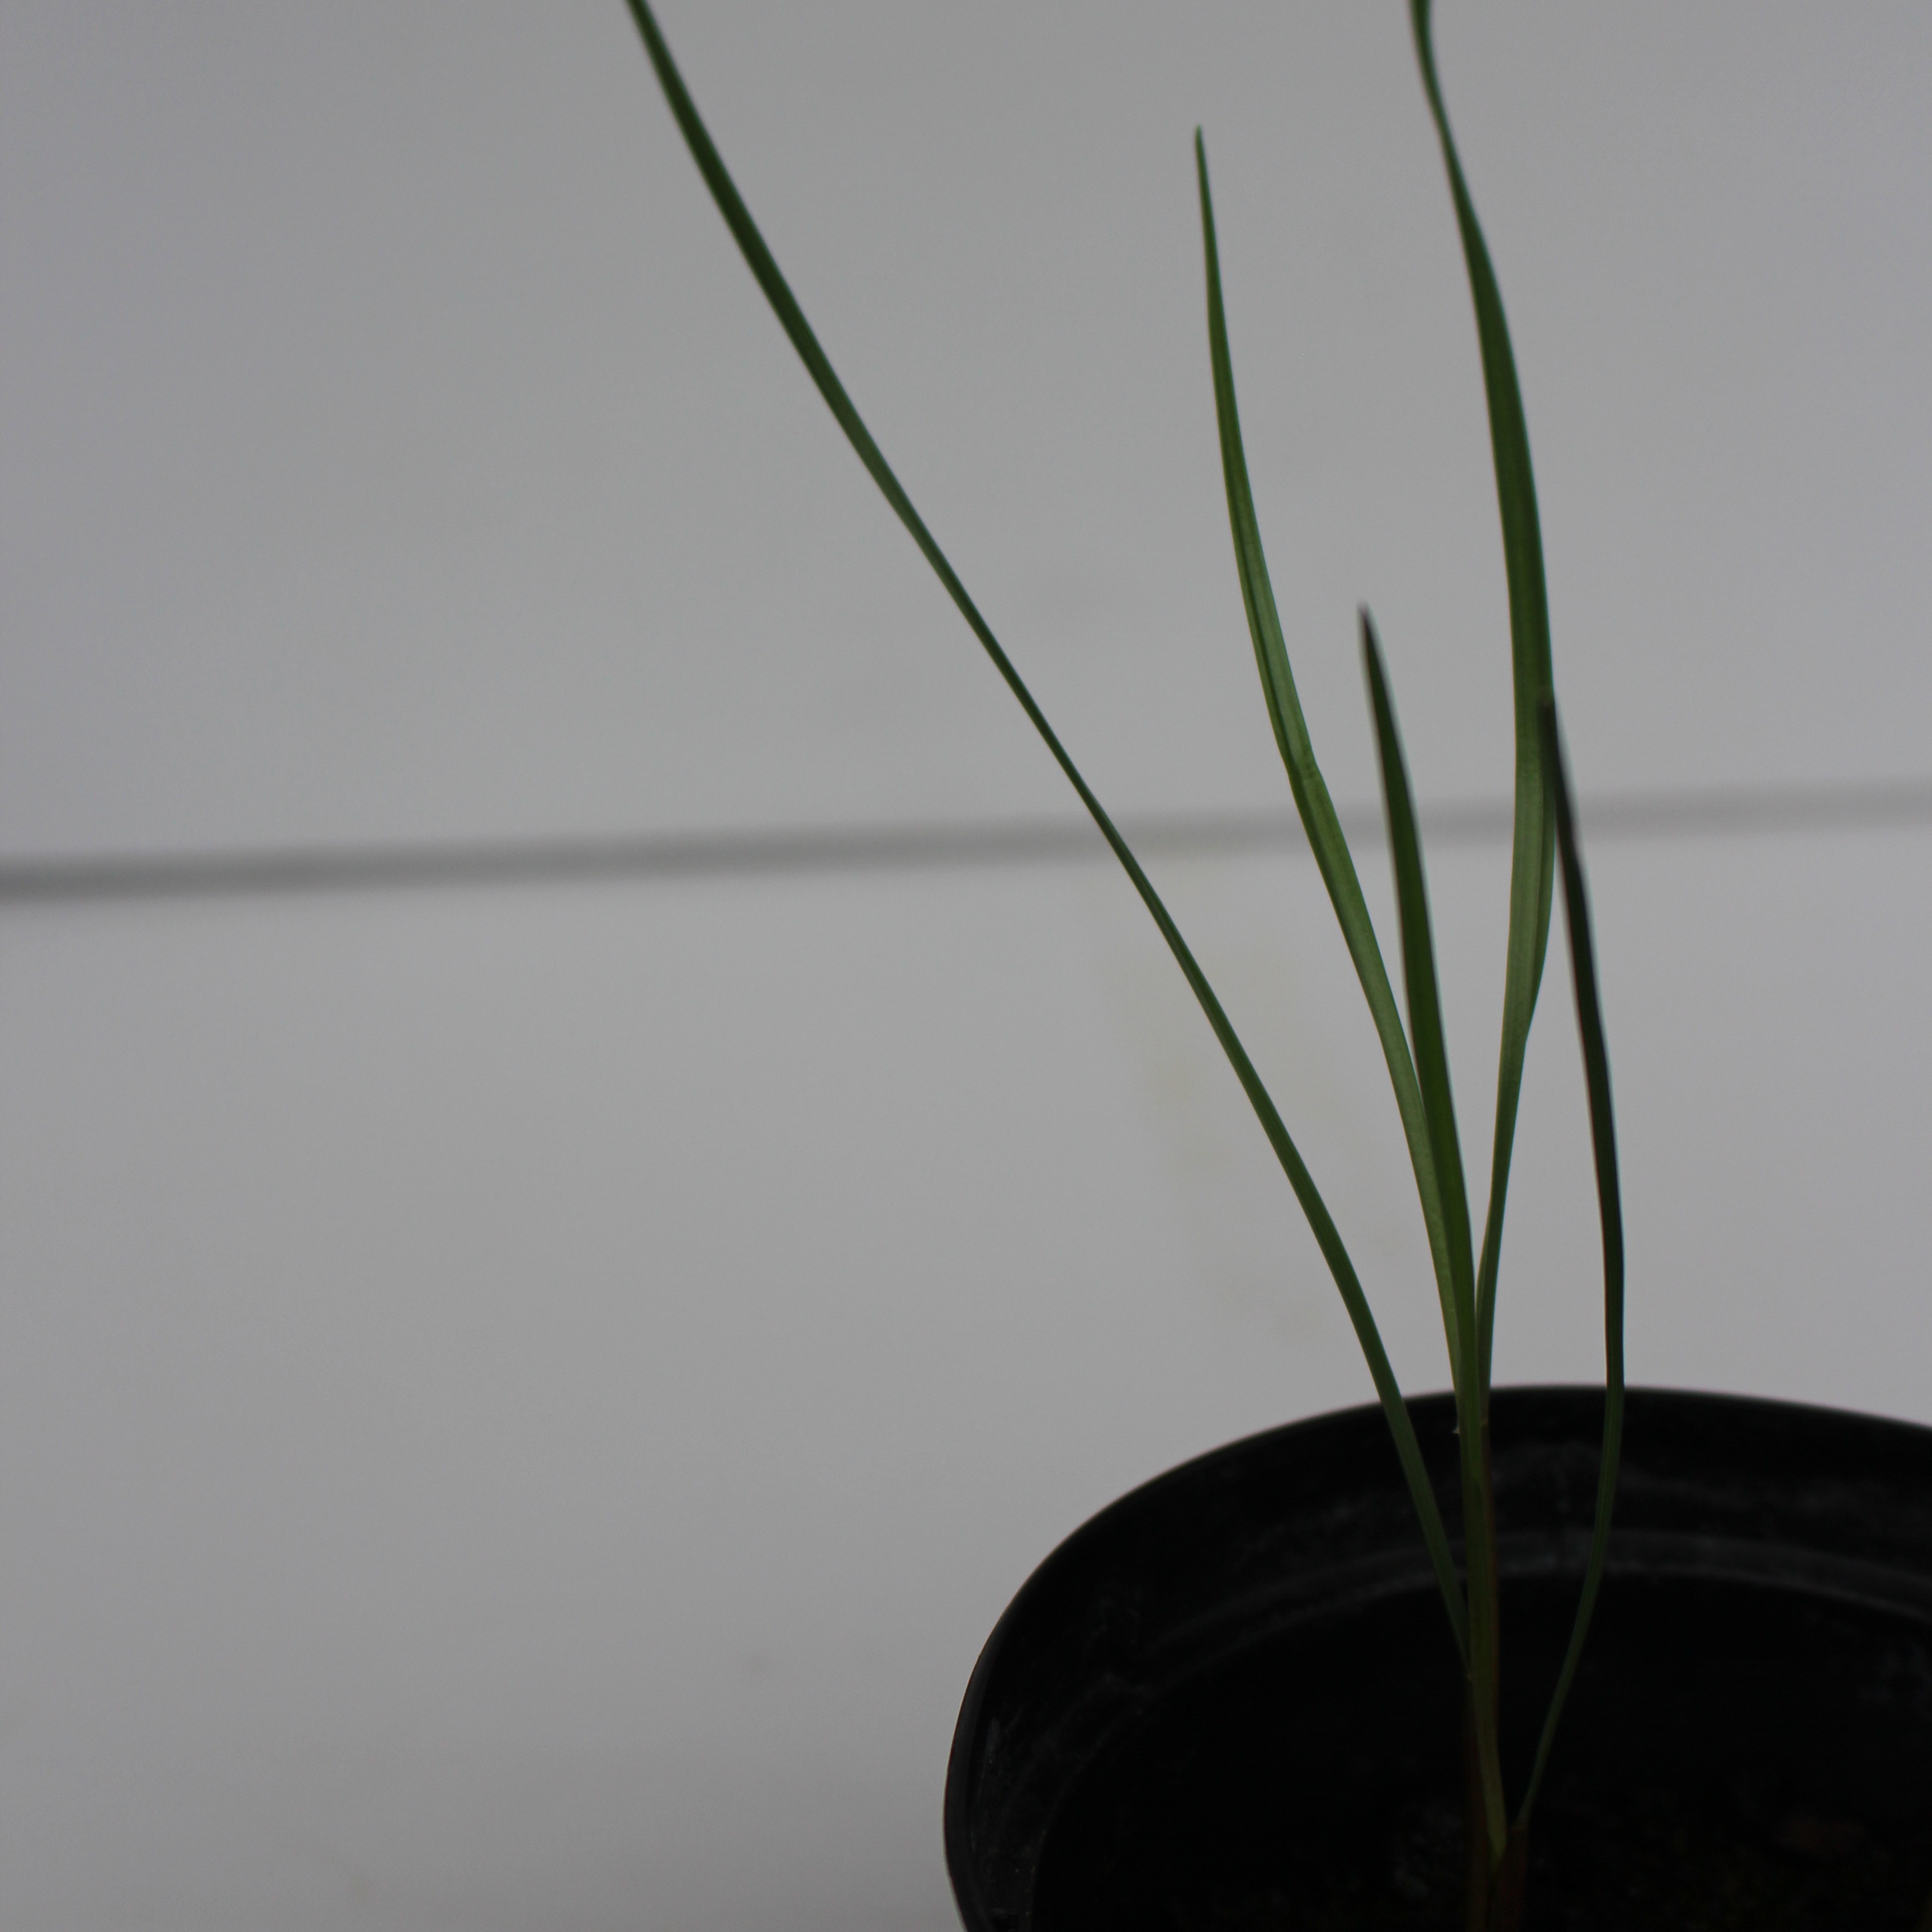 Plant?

Lolium multiflorum
